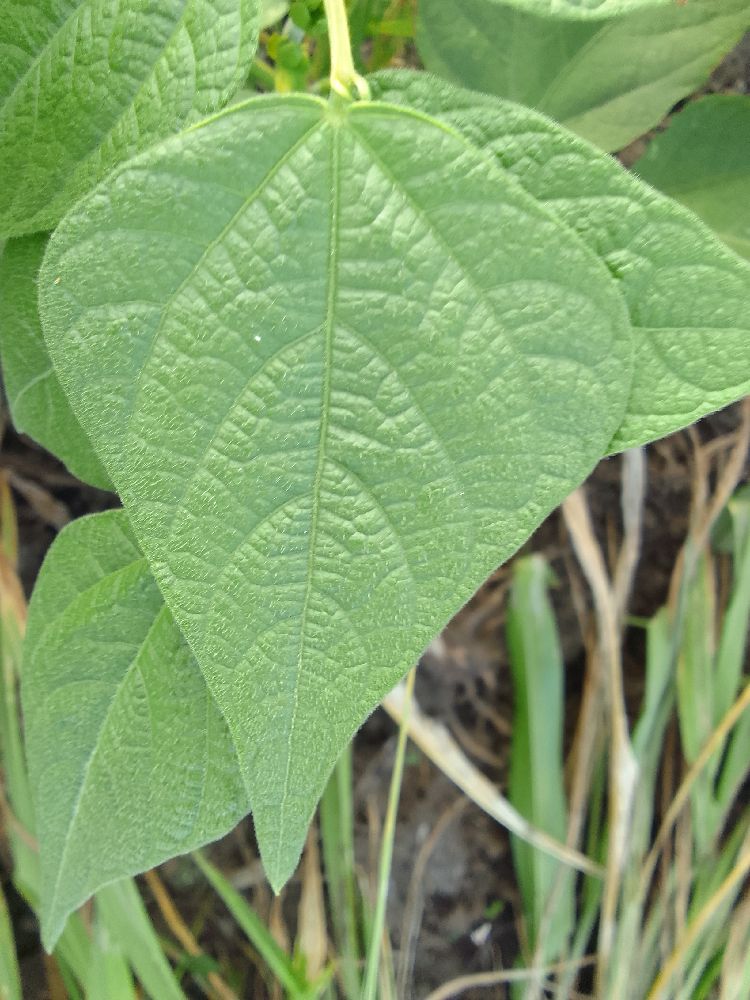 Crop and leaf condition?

common bean, healthy
